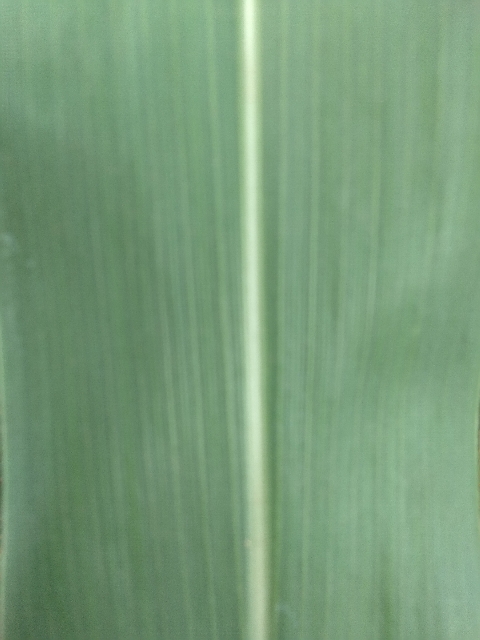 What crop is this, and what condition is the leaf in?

maize, healthy
